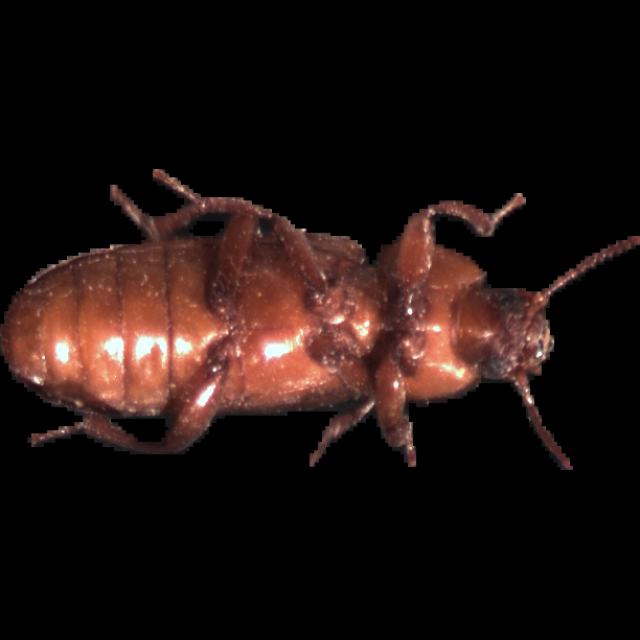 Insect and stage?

mealworm beetle
